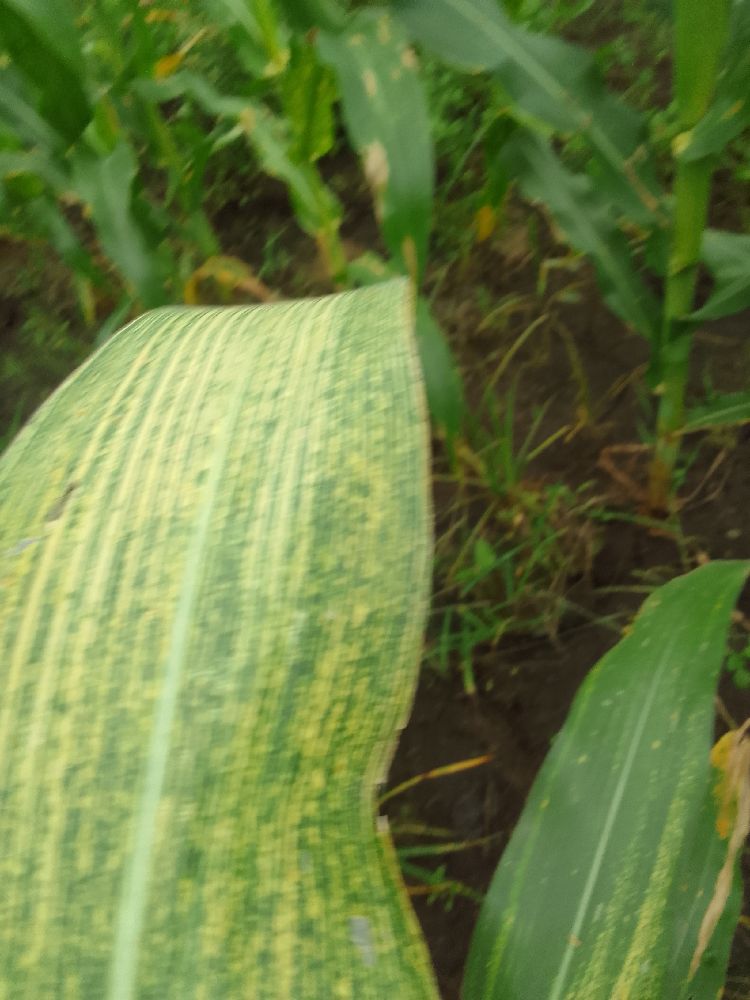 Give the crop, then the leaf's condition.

maize, maize streak virus
